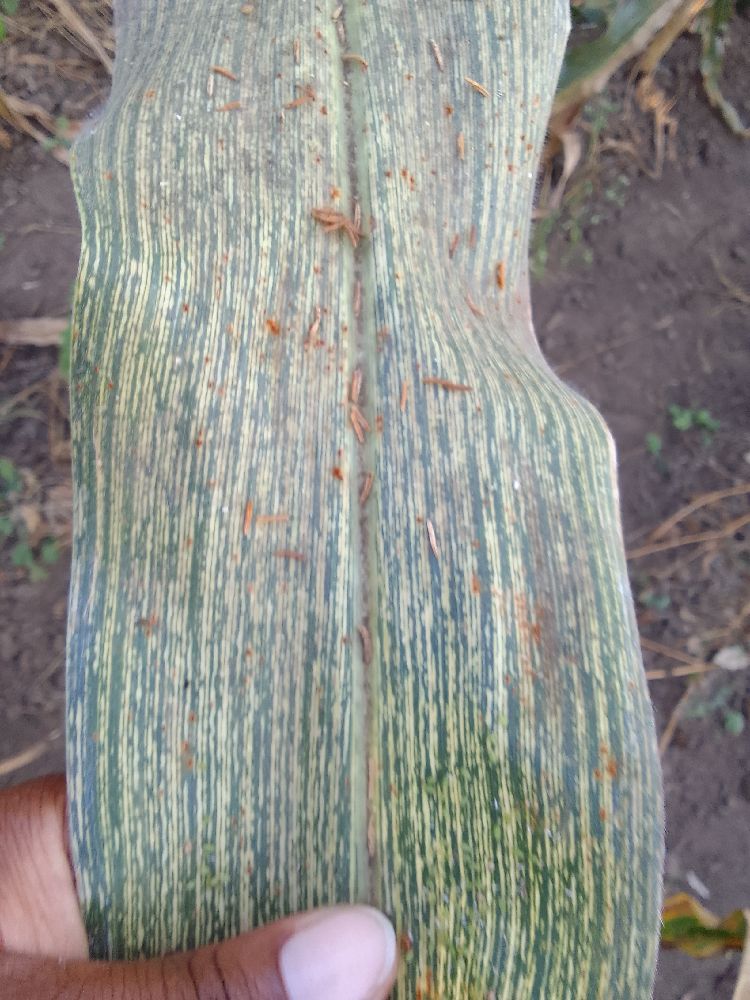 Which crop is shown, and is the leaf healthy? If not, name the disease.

maize, maize streak virus
